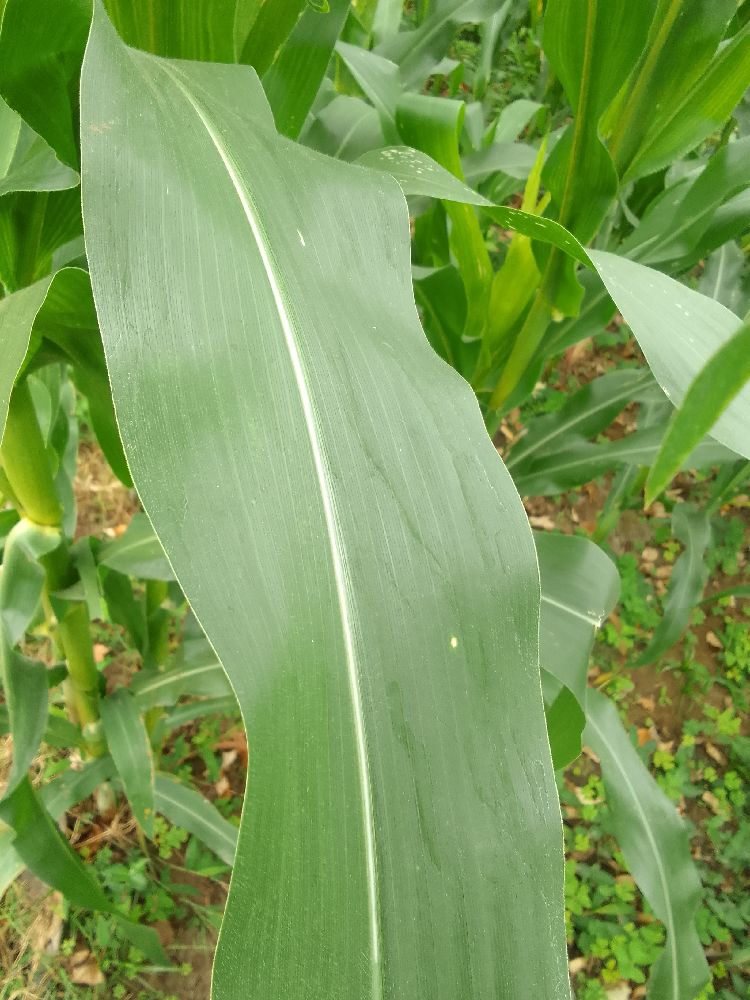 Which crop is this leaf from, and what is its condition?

maize, healthy
